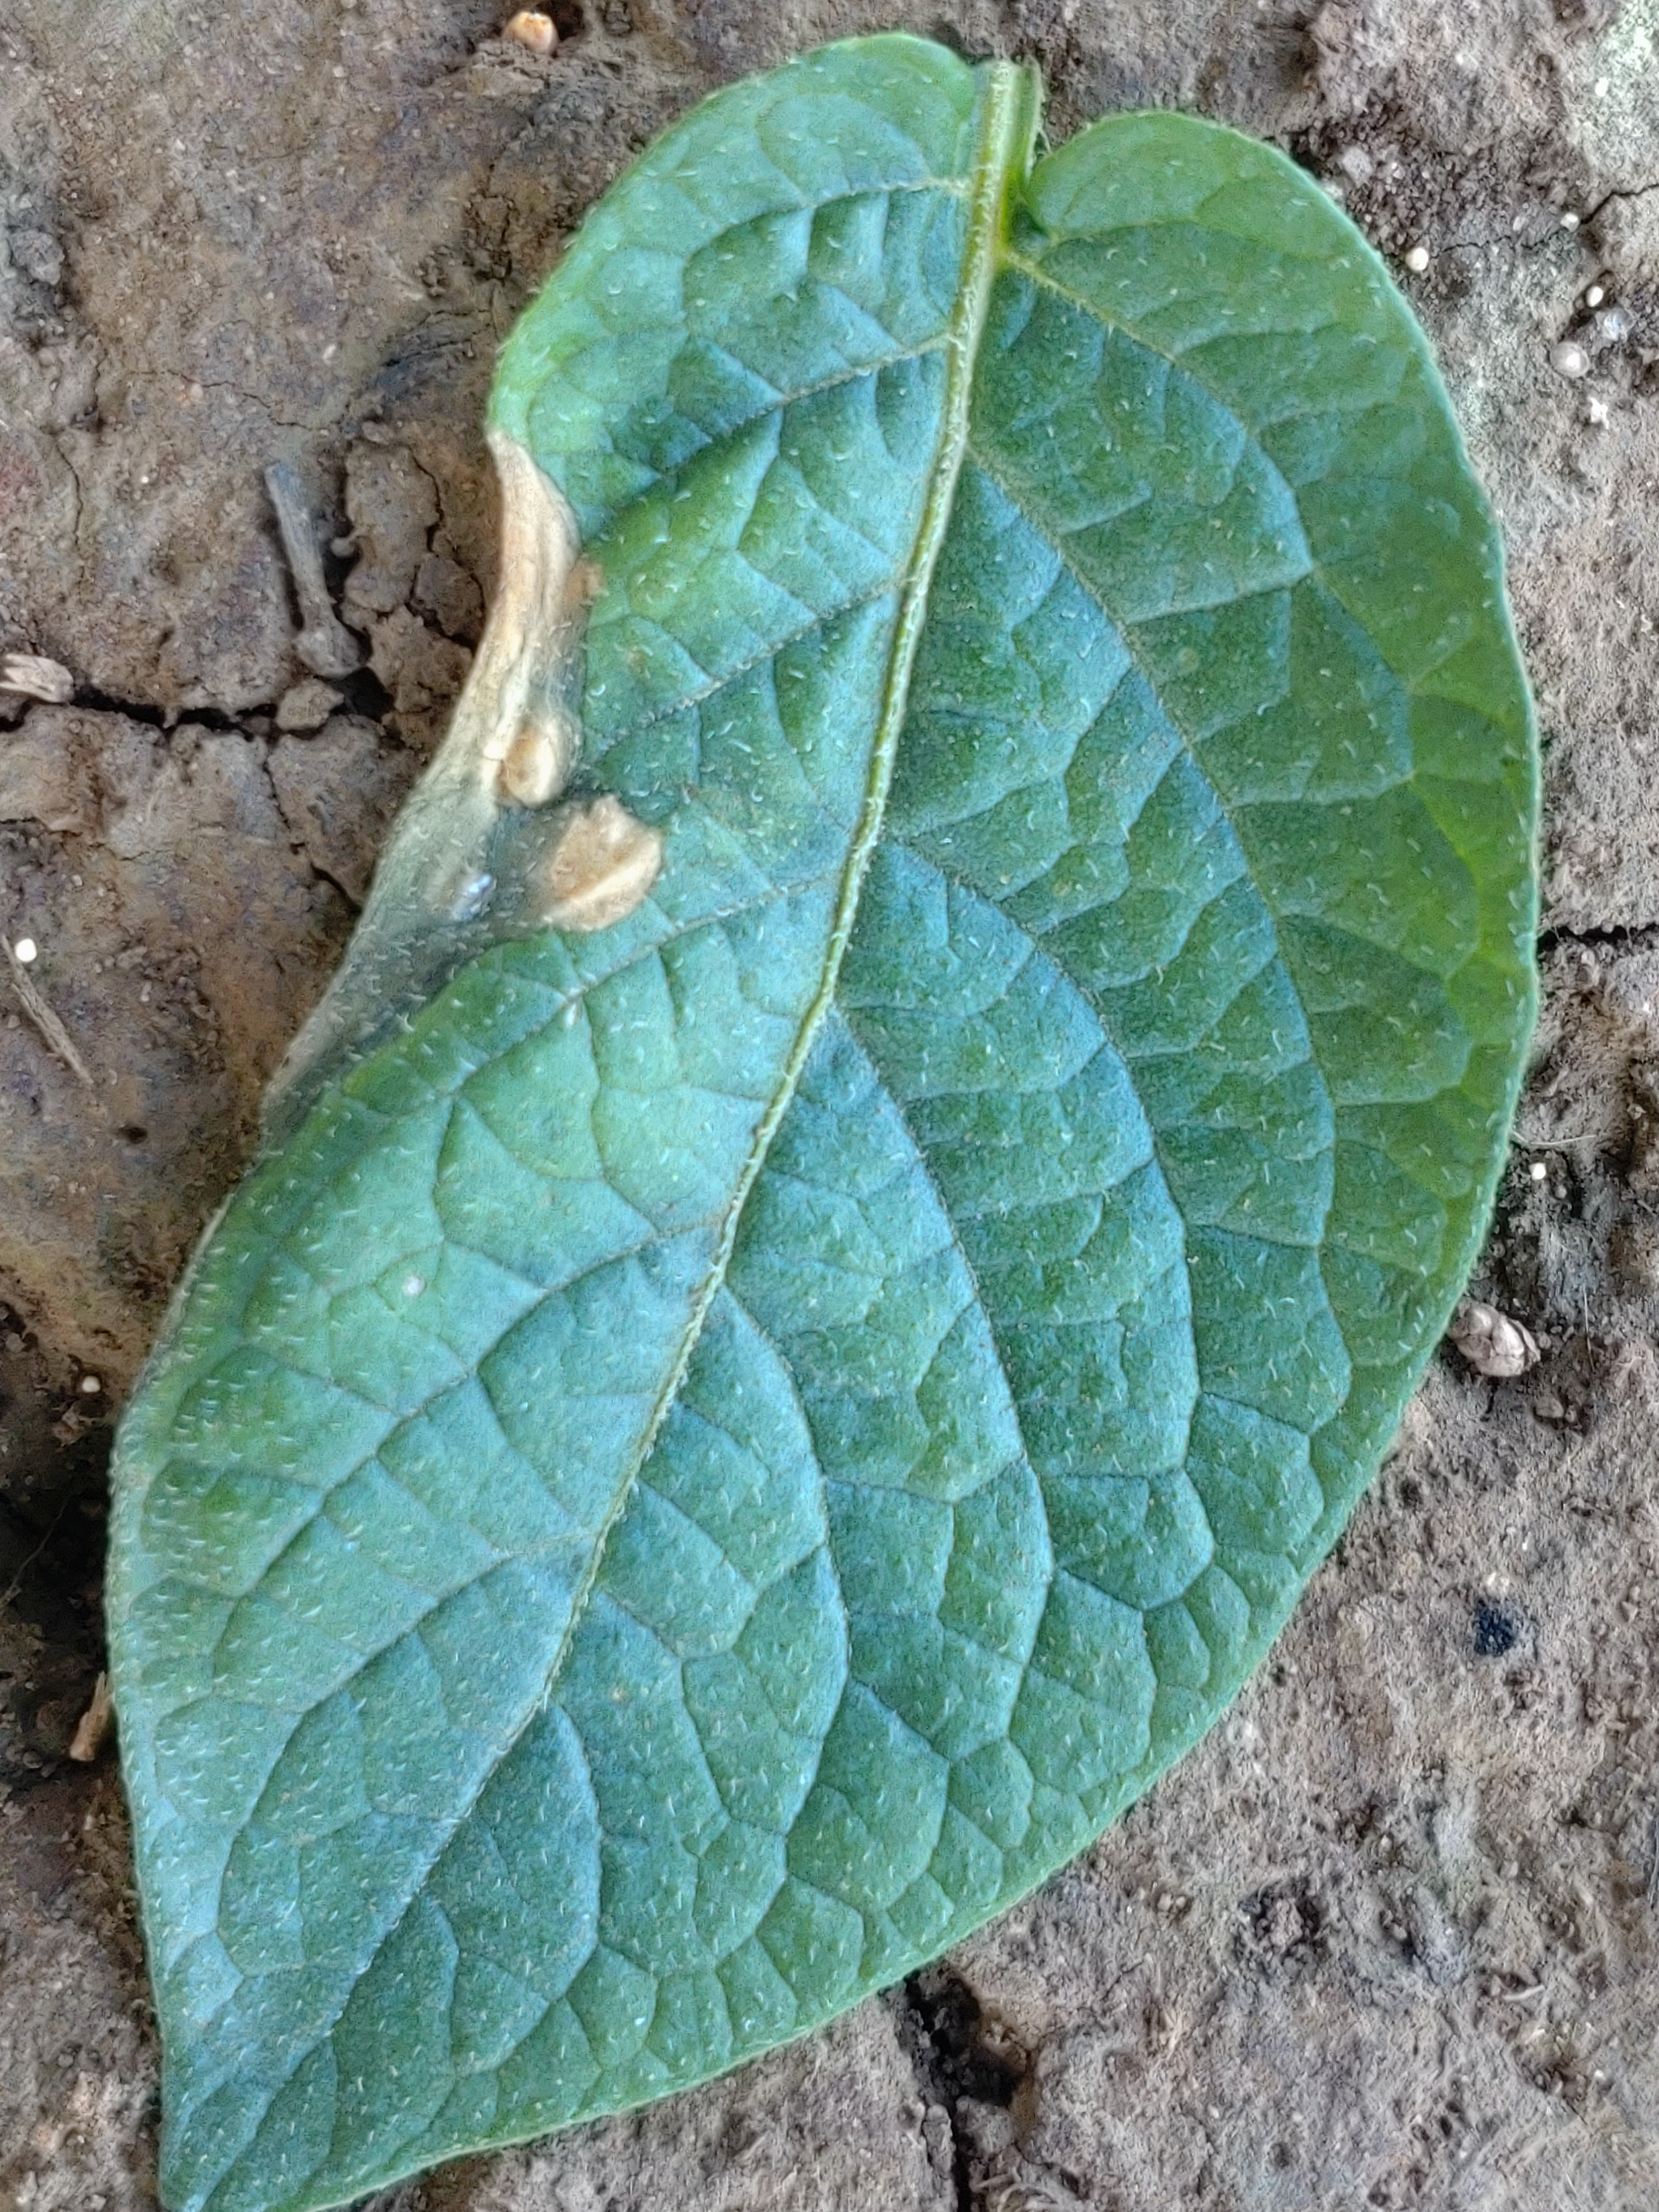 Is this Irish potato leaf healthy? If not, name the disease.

early blight
